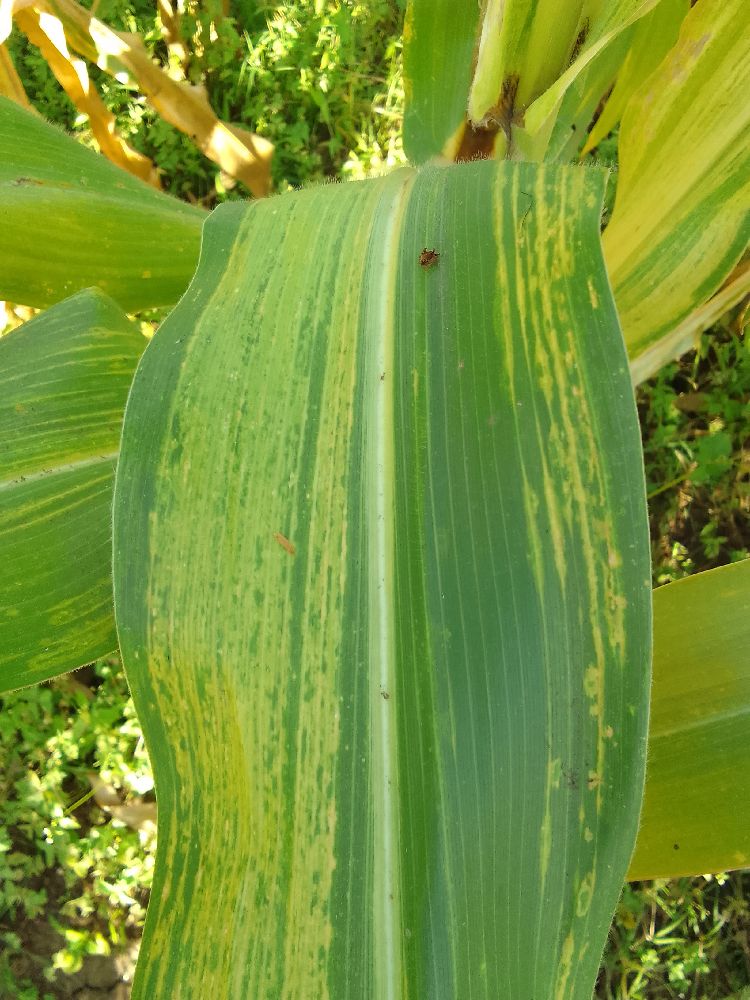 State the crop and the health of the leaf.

maize, maize lethal necrosis
